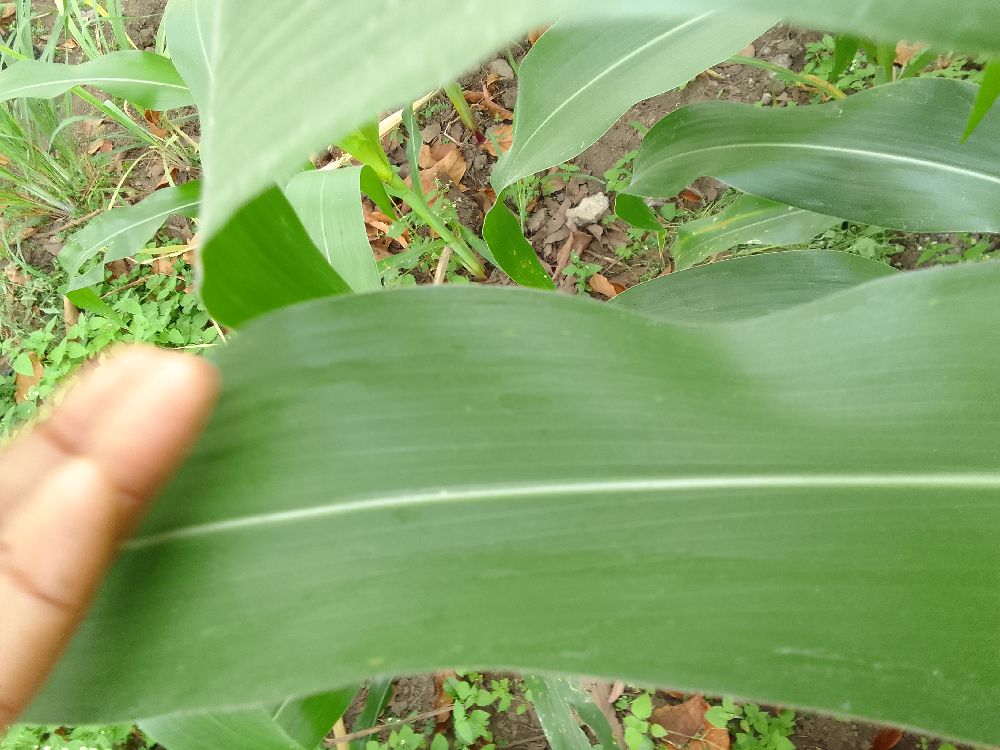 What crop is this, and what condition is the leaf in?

maize, healthy
